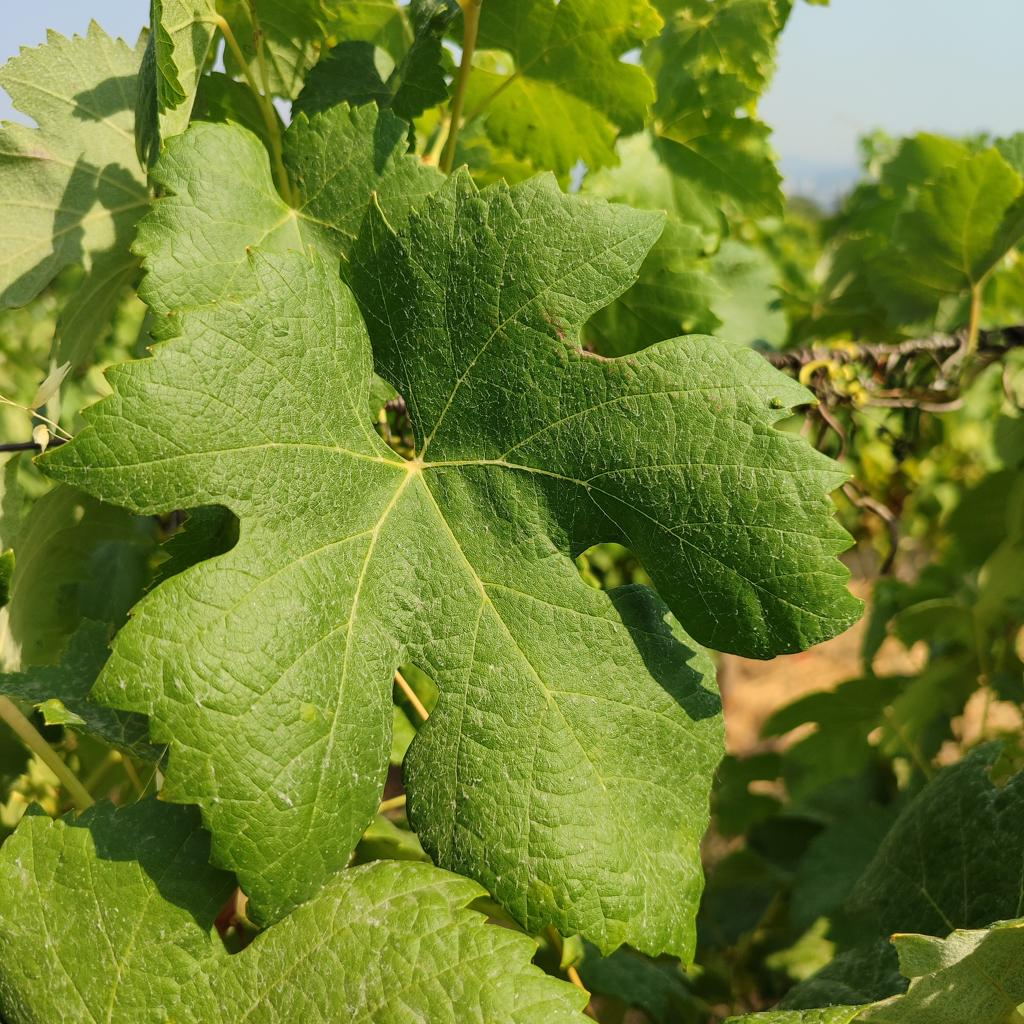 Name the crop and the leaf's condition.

grapevine, healthy
